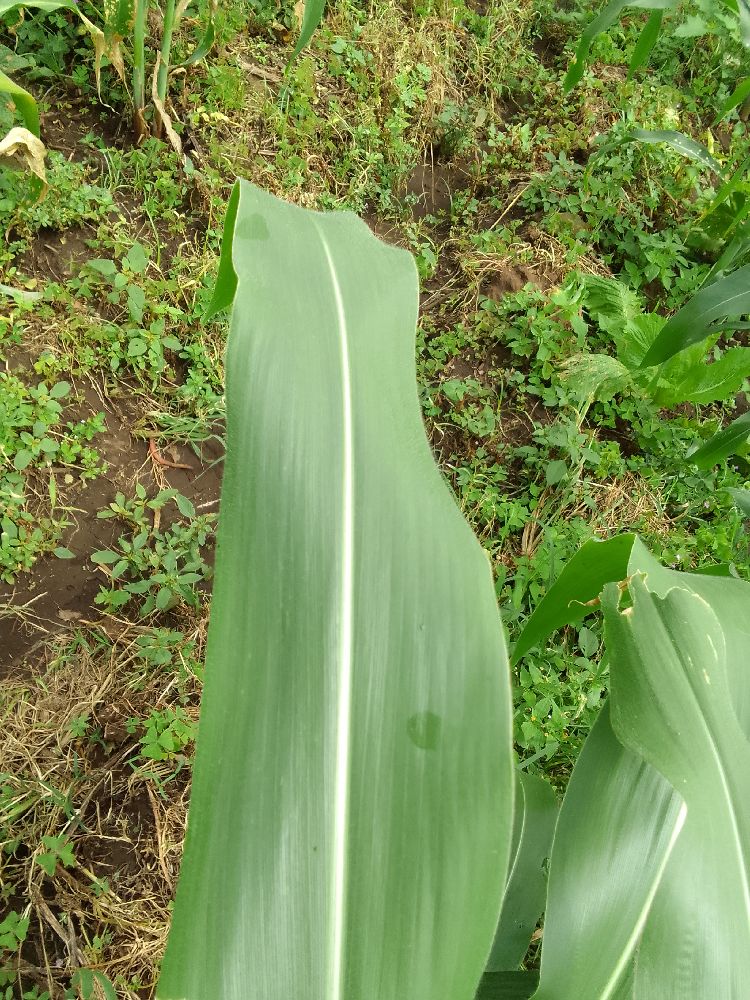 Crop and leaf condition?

maize, healthy
